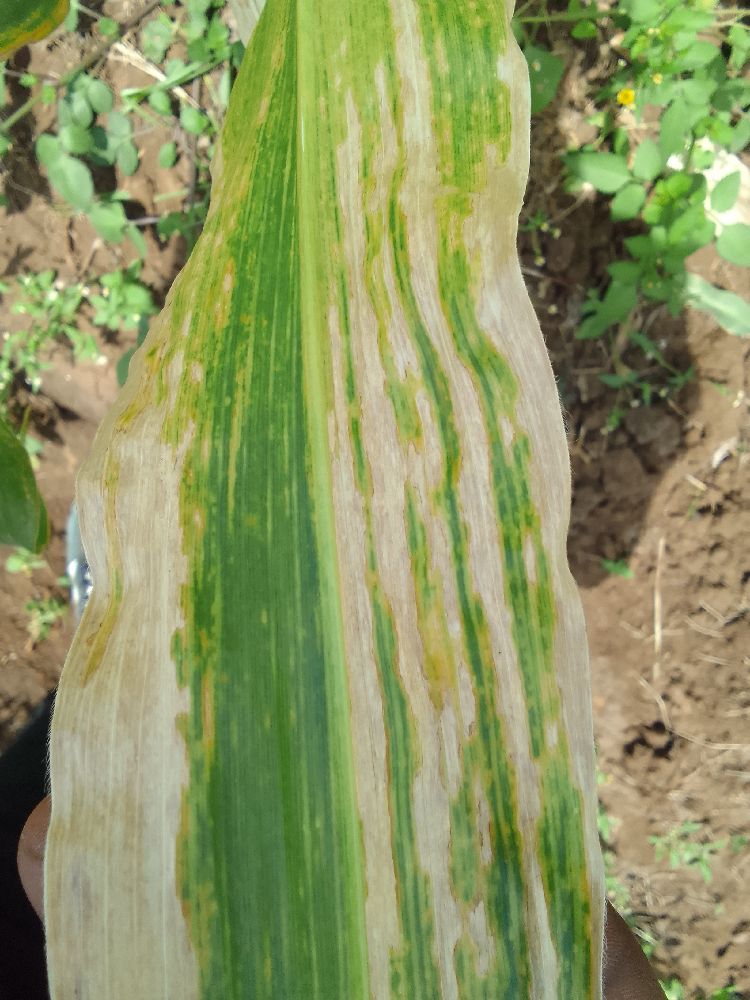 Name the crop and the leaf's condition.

maize, maize lethal necrosis
